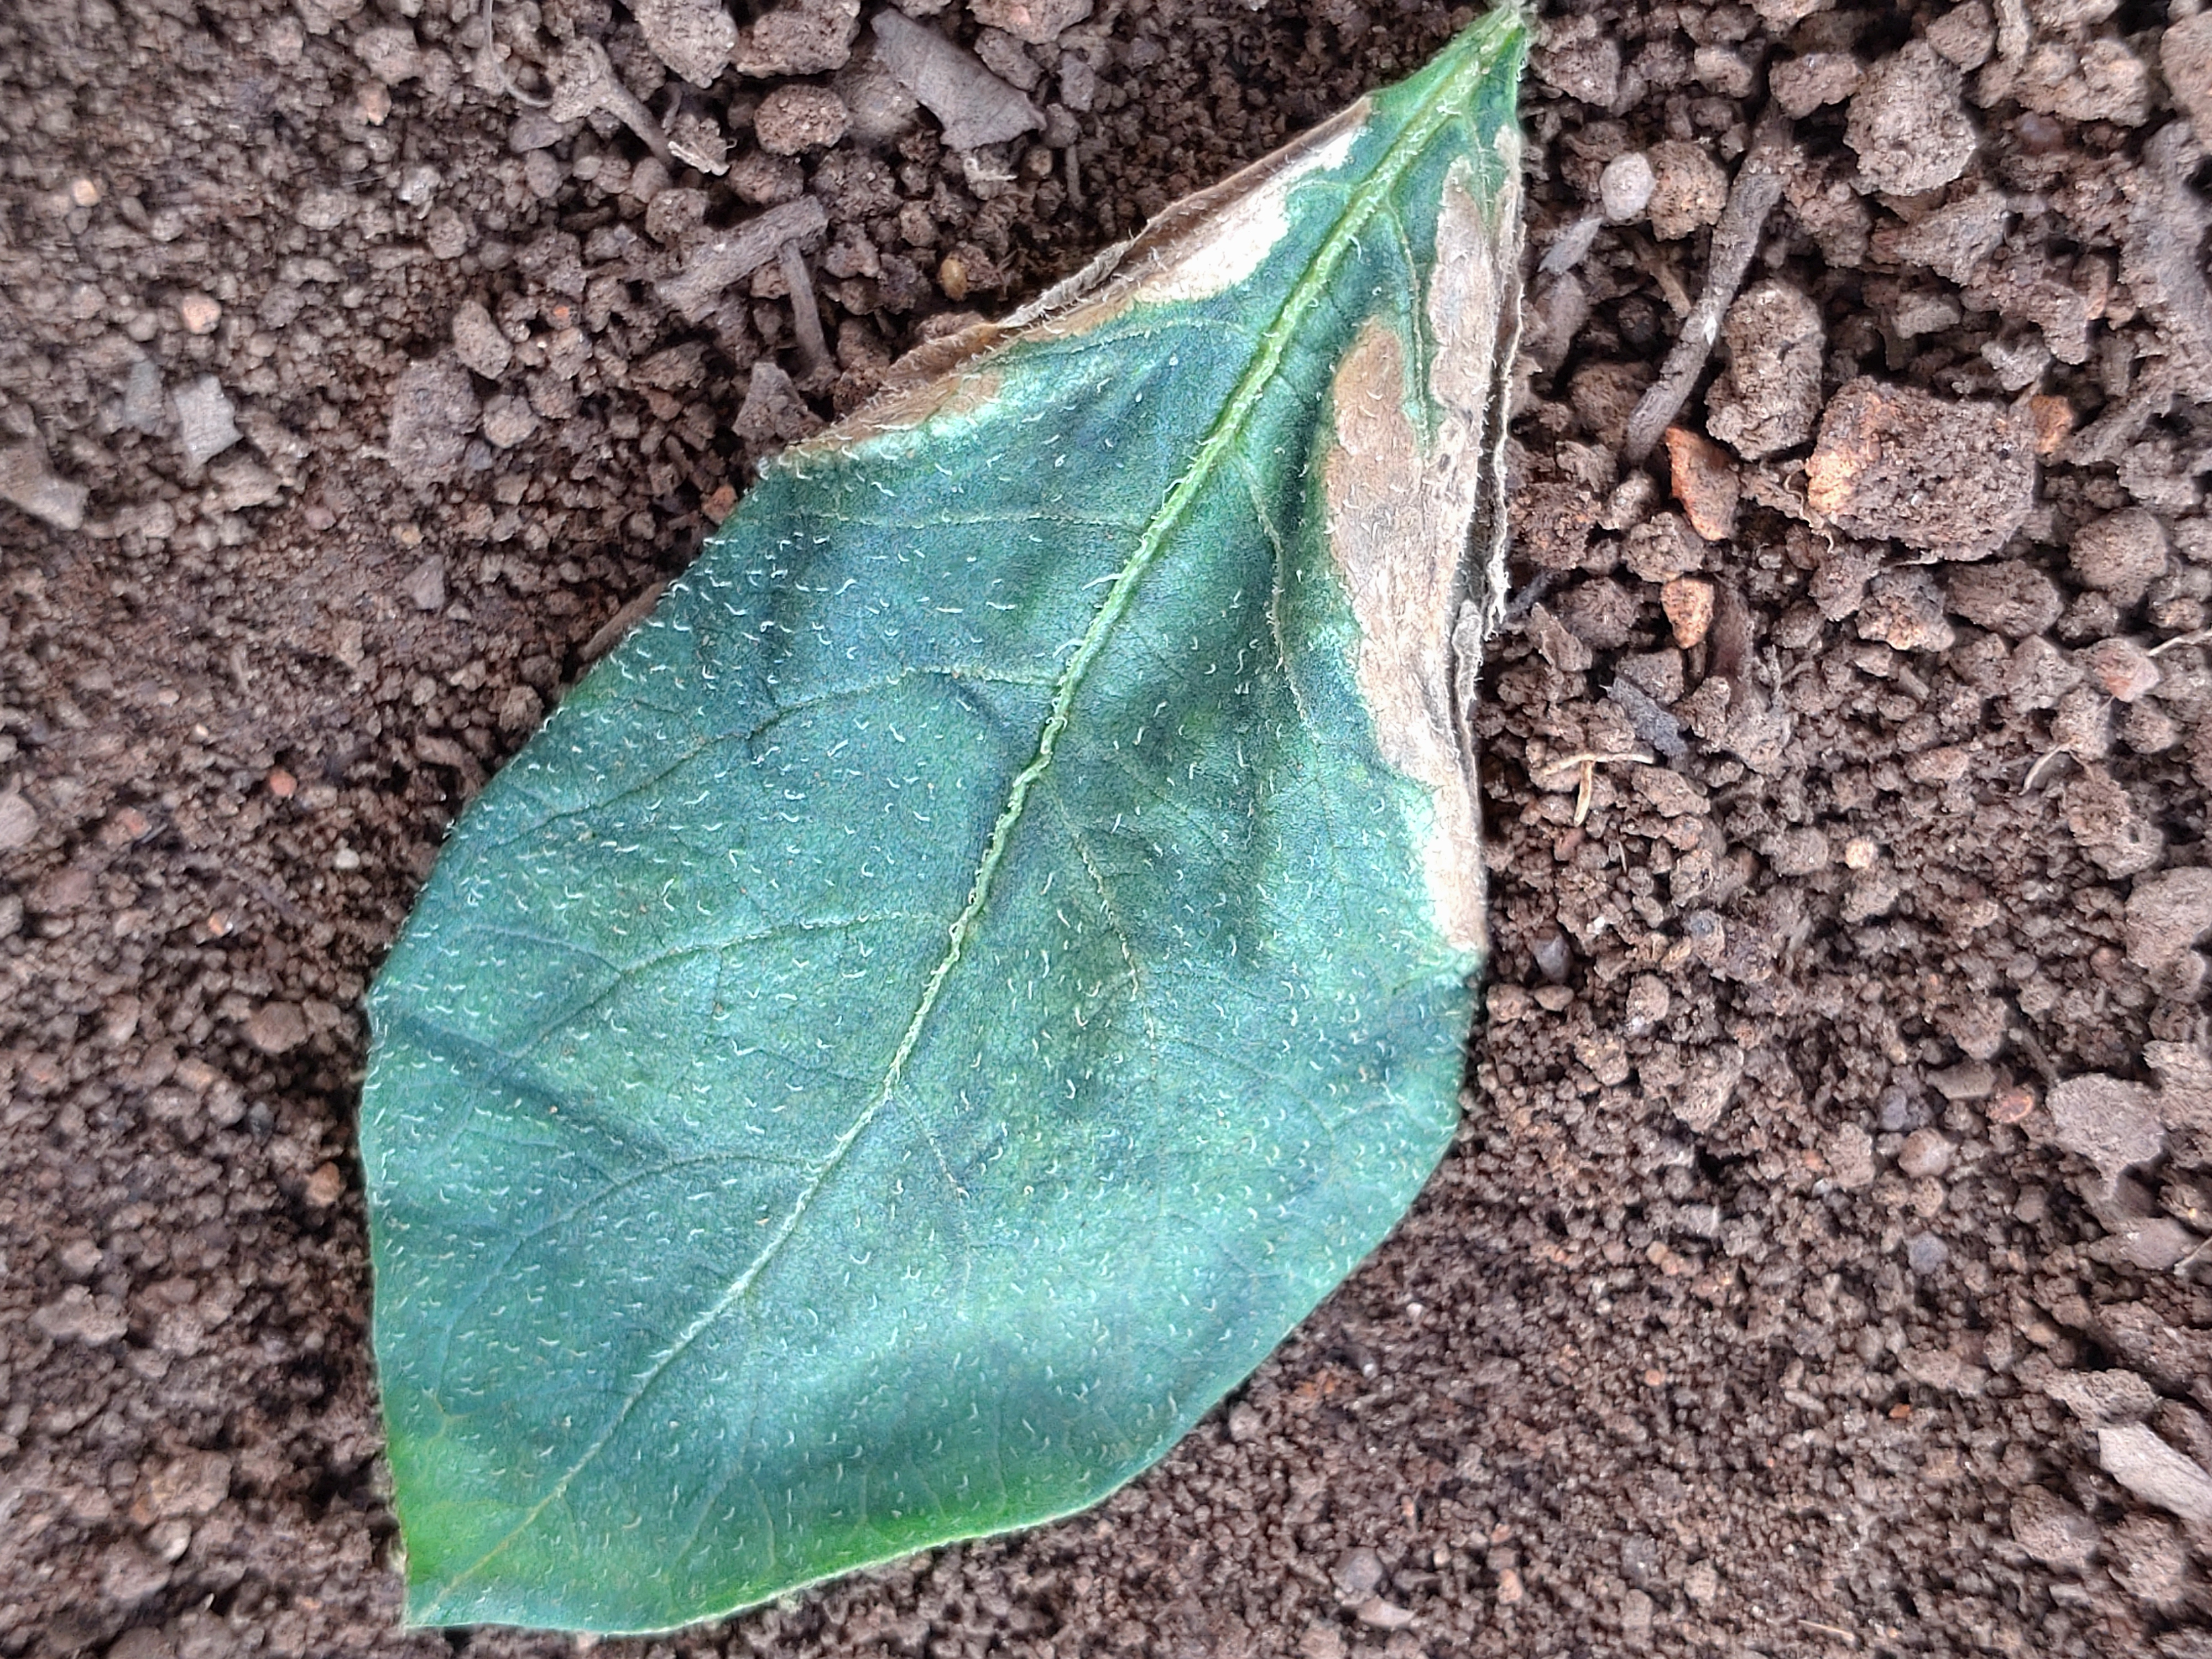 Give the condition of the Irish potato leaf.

early blight
